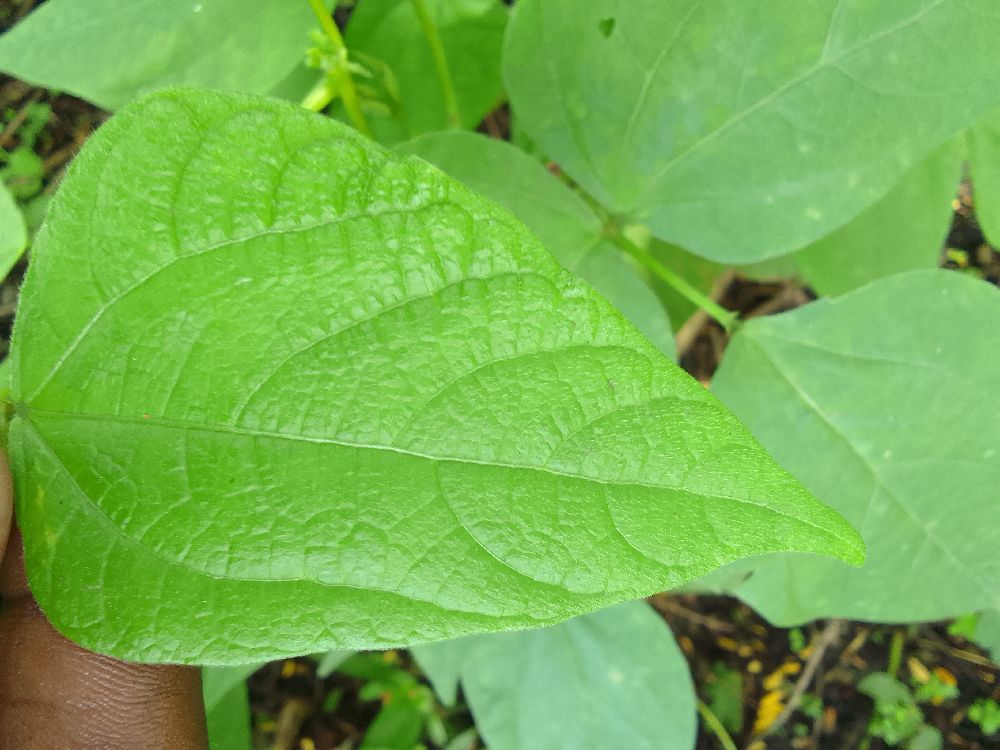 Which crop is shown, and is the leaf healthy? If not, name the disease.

common bean, healthy
